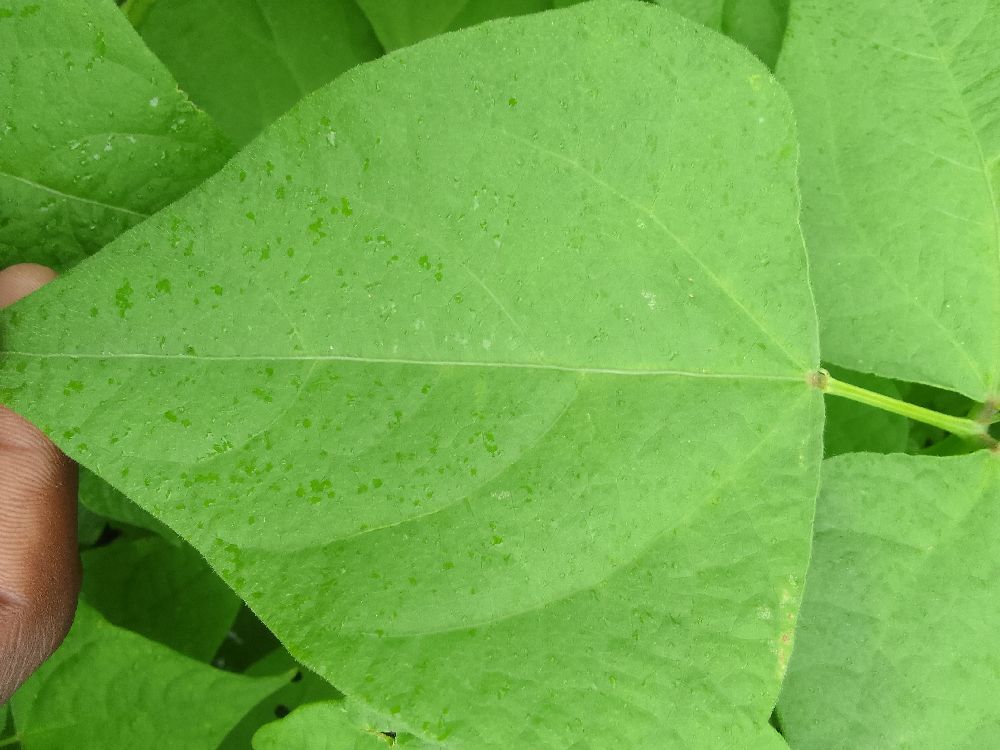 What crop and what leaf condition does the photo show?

common bean, healthy
